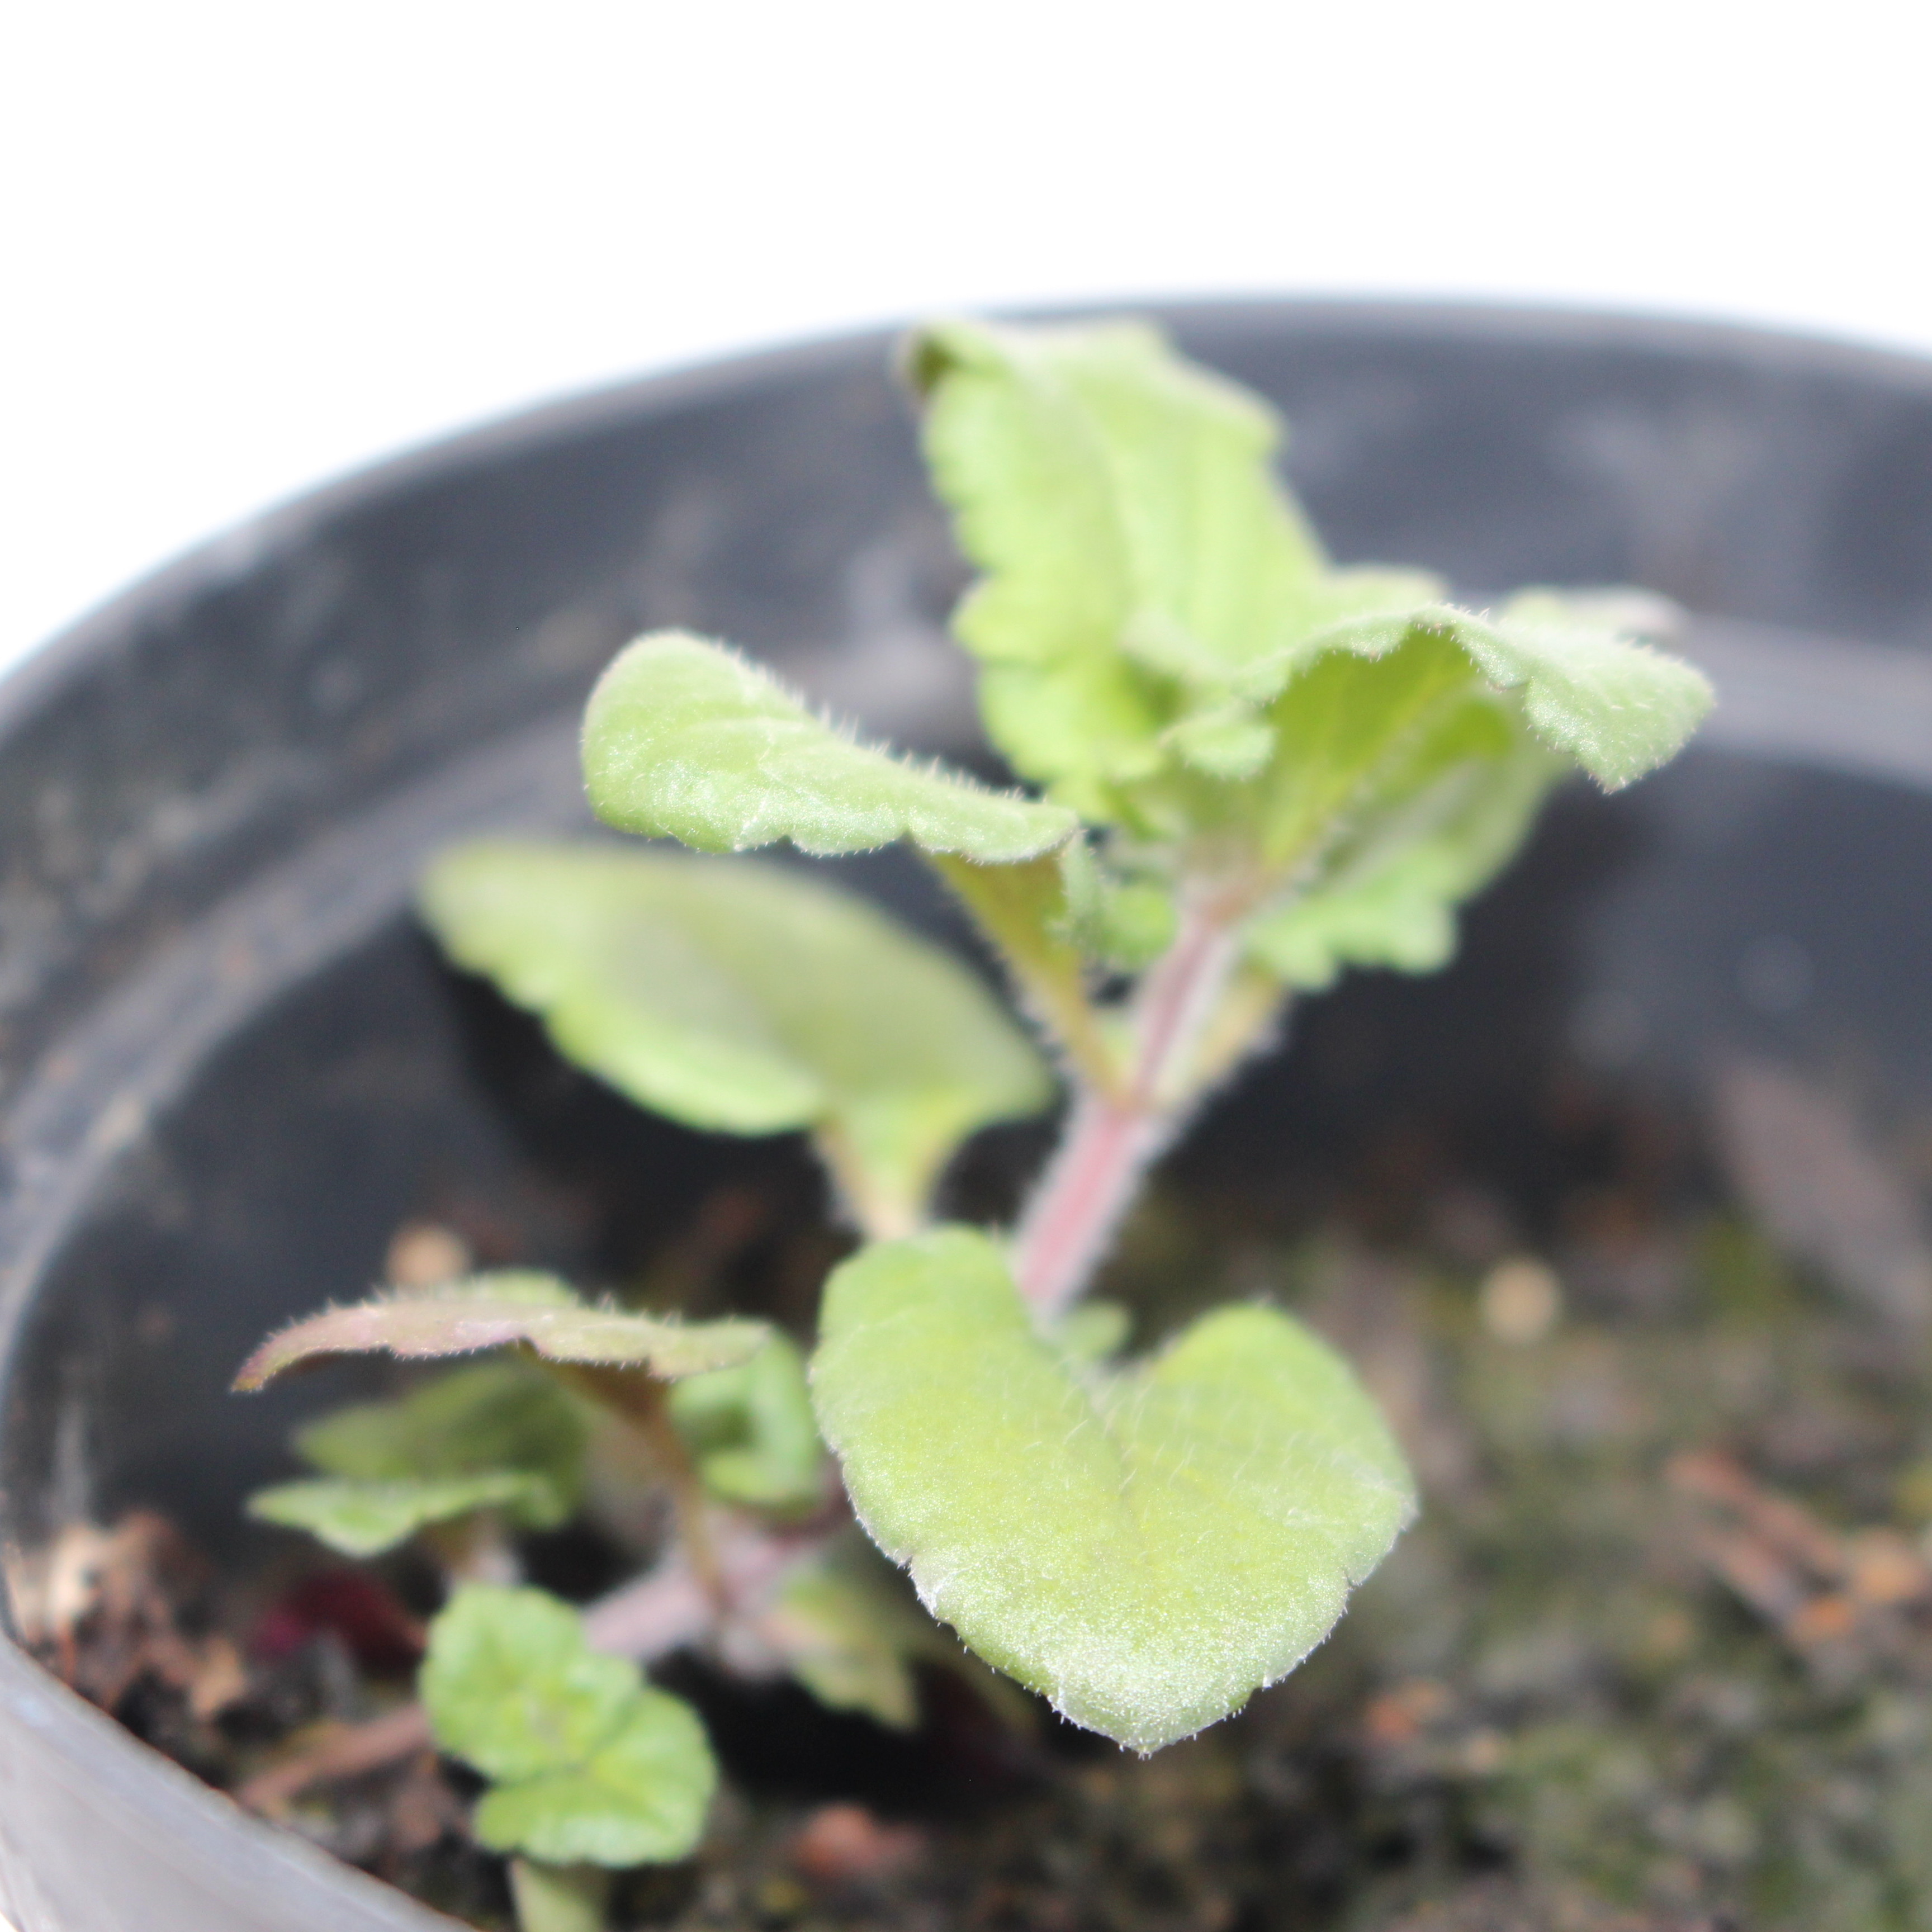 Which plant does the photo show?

Veronica persica
